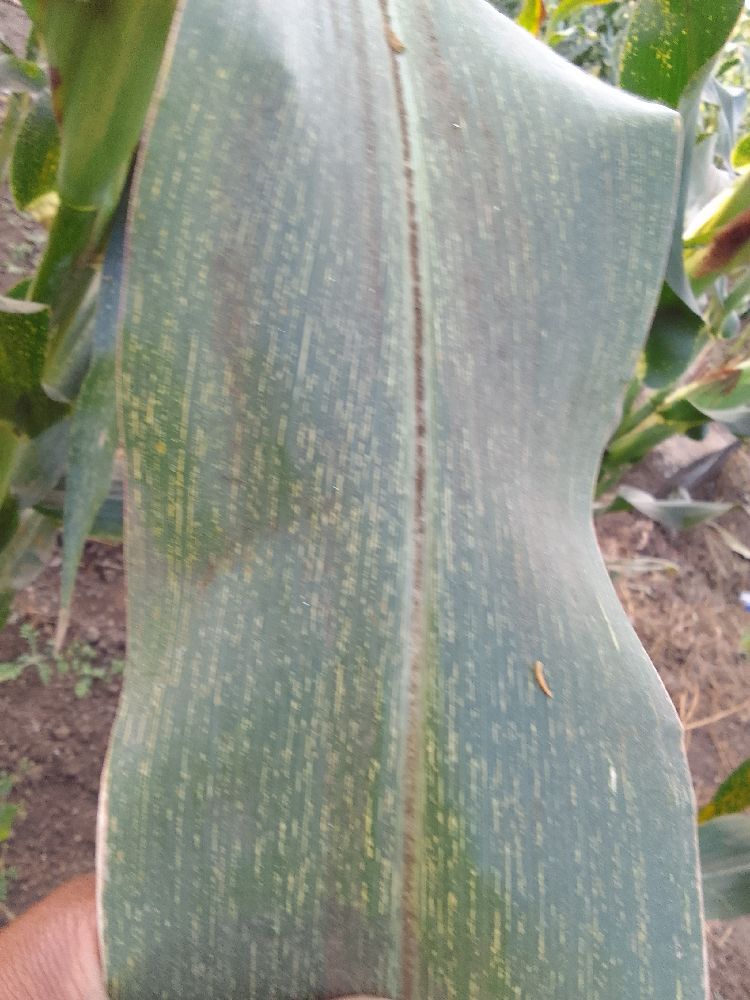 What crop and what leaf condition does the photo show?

maize, healthy
